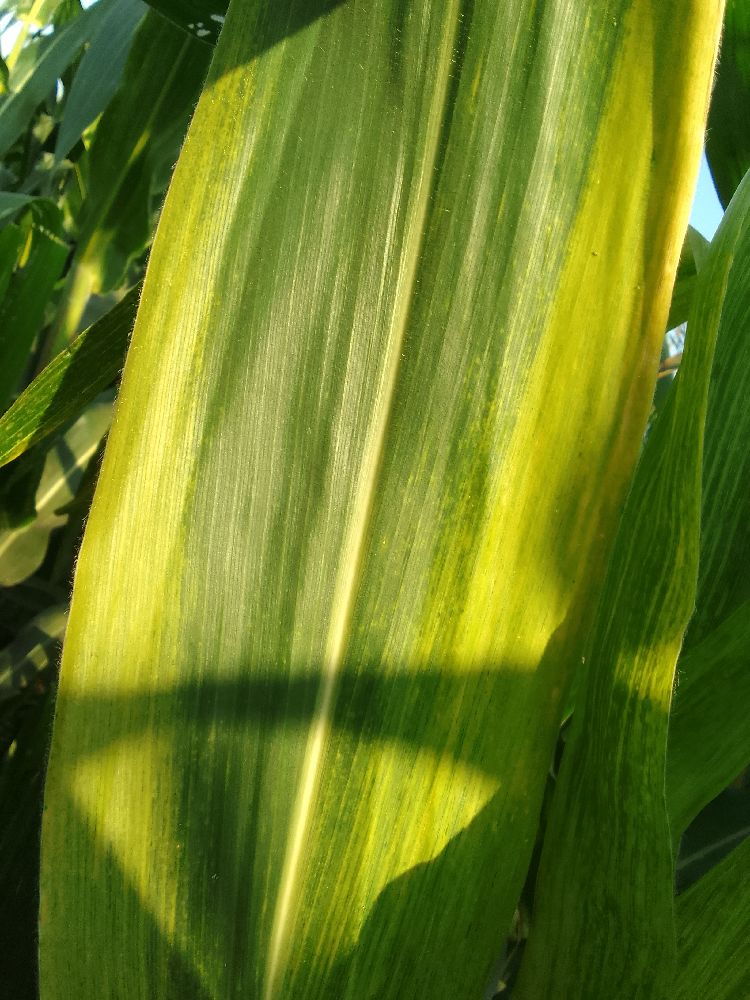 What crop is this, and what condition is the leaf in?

maize, maize lethal necrosis
